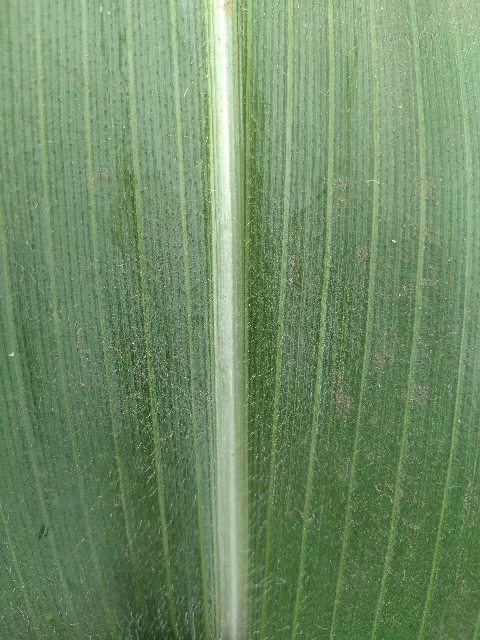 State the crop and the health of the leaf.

maize, healthy
